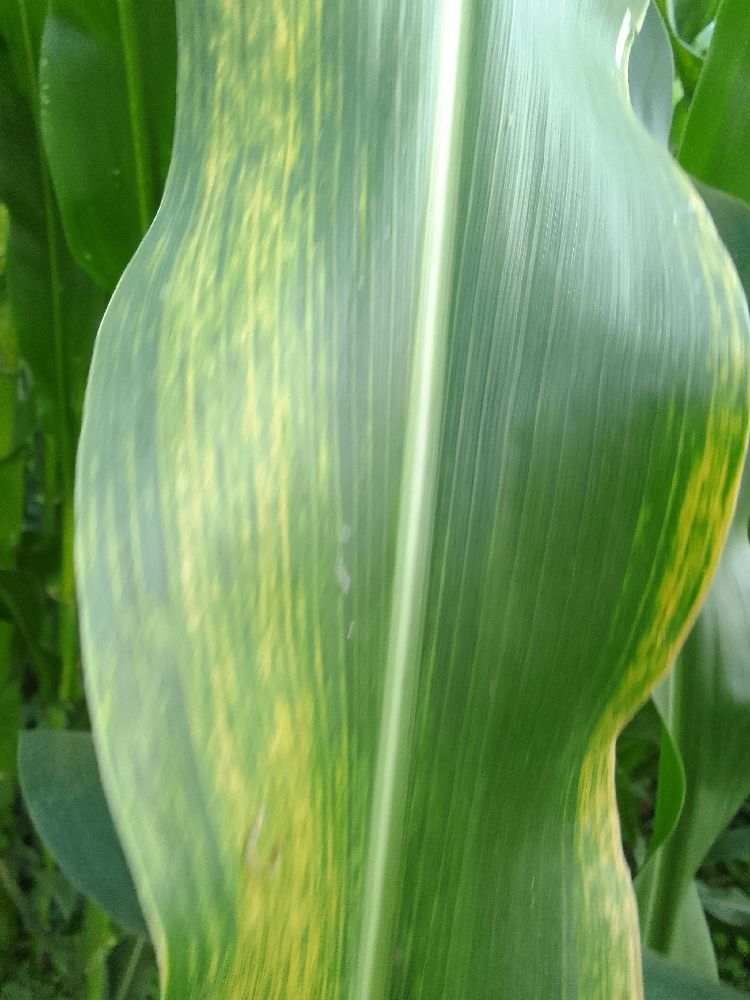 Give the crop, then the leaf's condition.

maize, maize lethal necrosis
